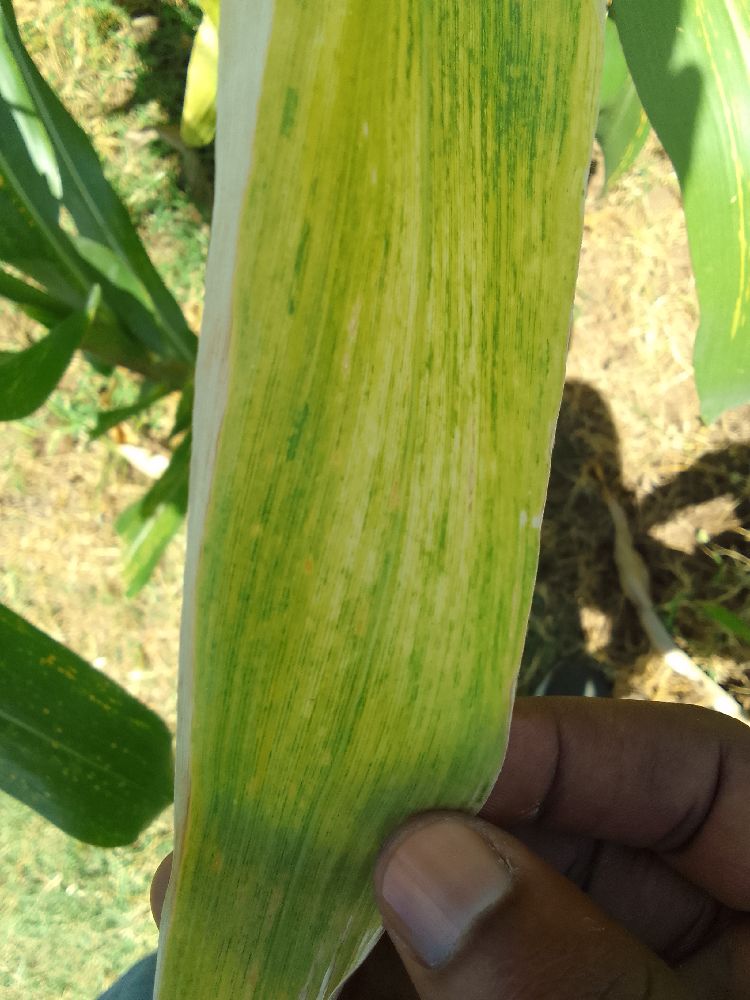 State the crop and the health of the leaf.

maize, maize lethal necrosis
